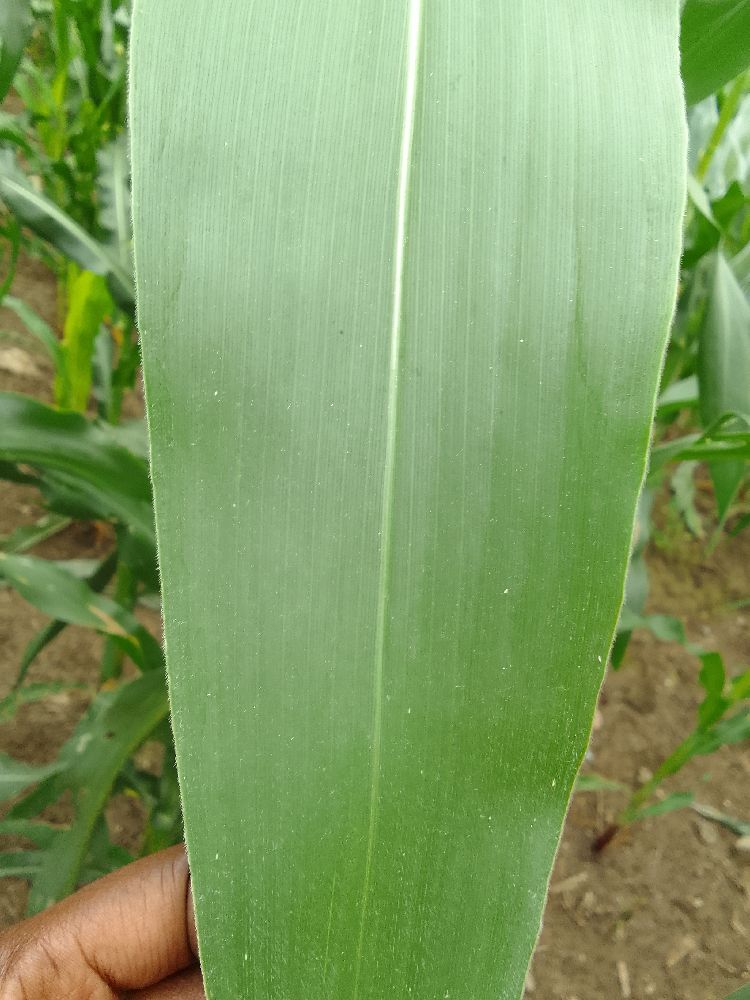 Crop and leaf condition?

maize, healthy
